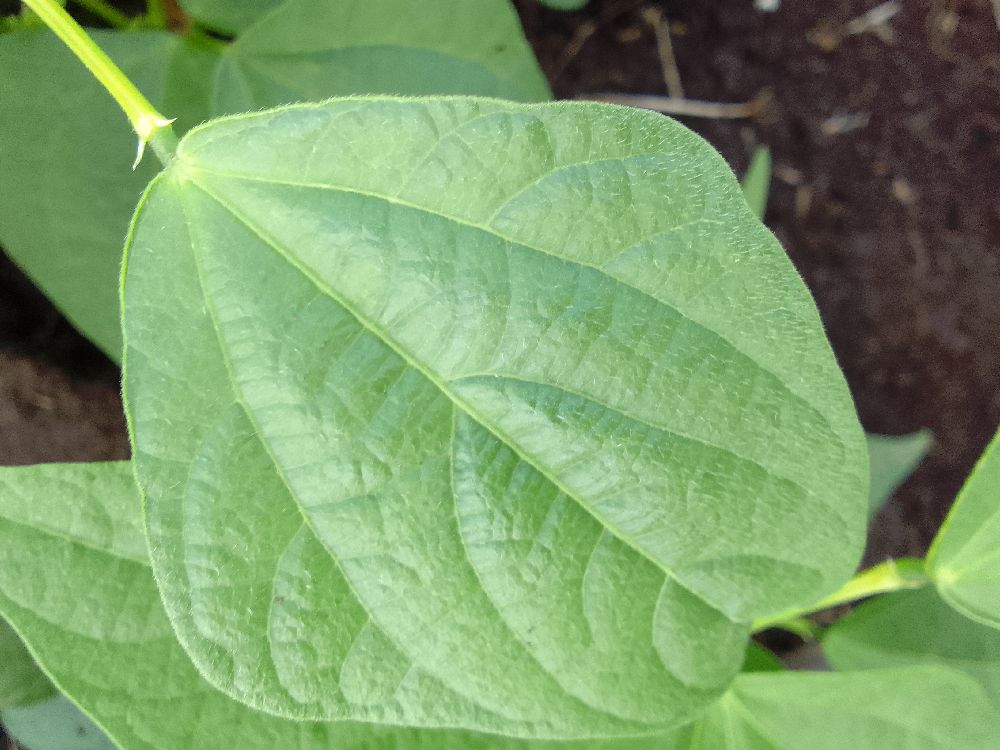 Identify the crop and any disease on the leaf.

common bean, healthy
